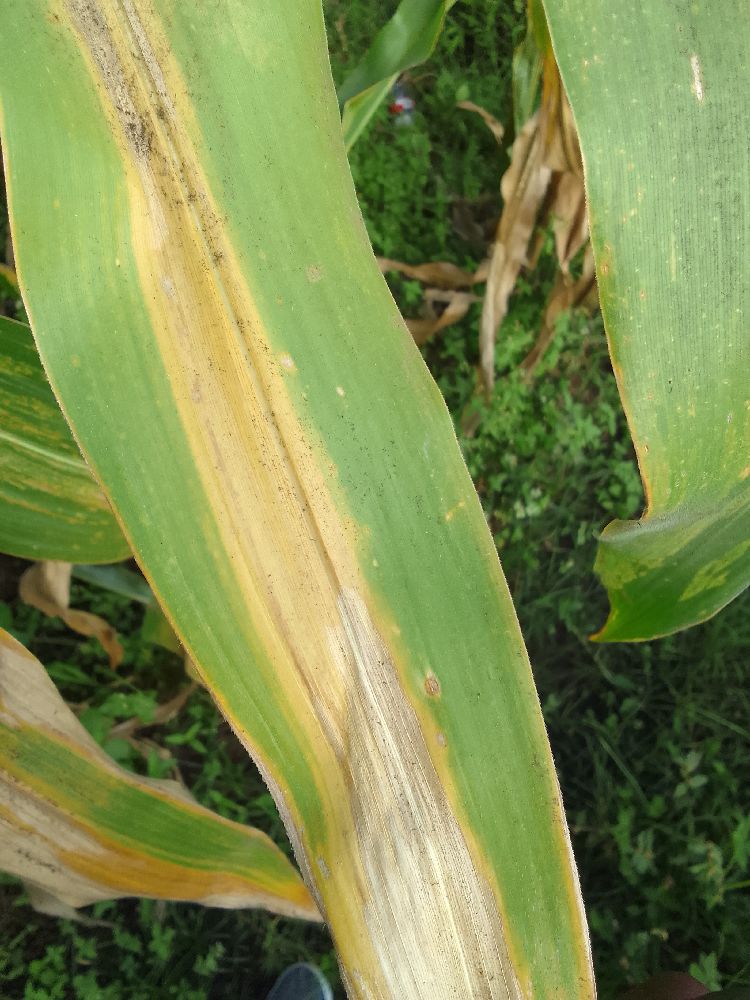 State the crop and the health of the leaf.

maize, maize lethal necrosis
